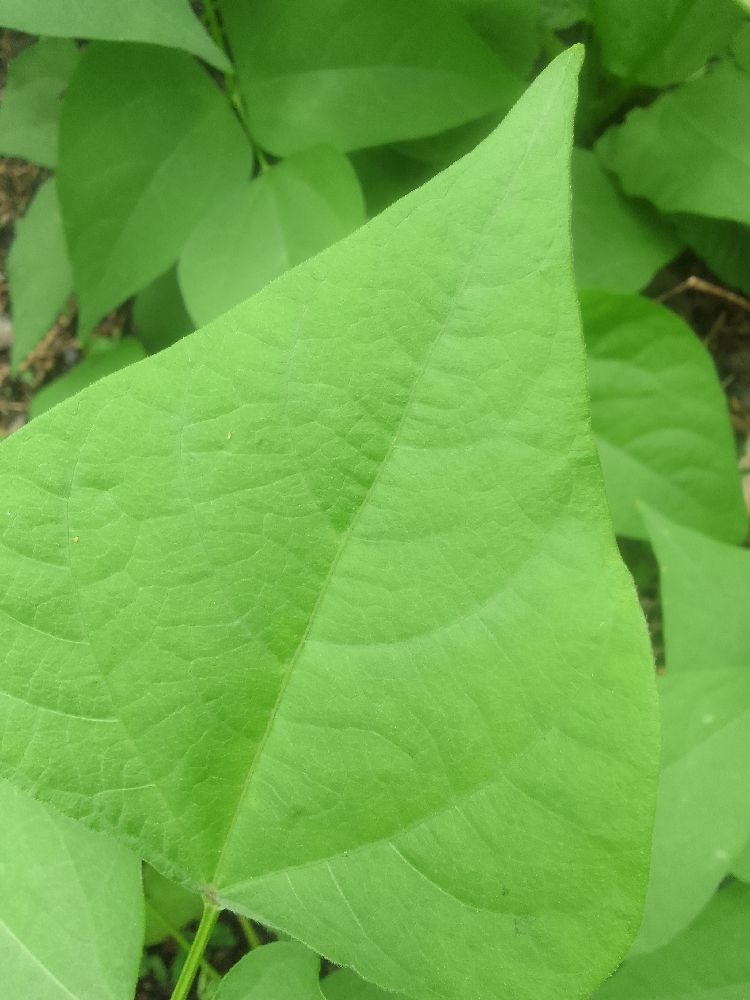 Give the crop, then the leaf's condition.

common bean, healthy
